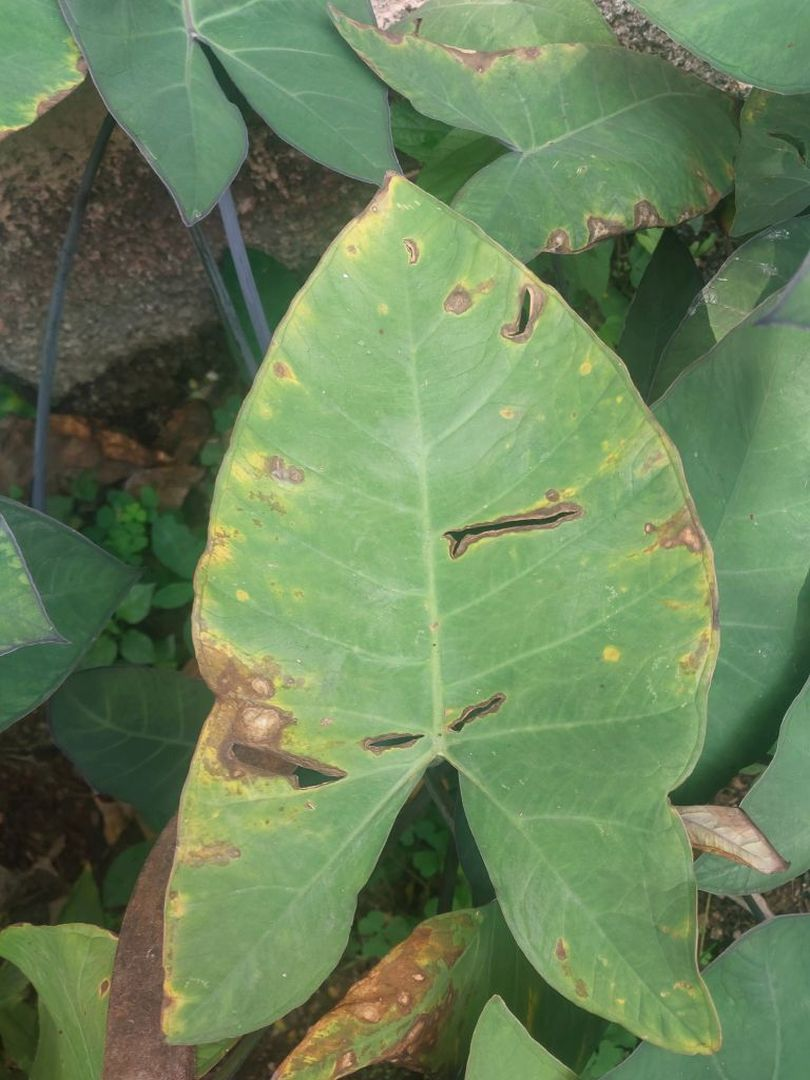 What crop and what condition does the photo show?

taro, leaf blight
